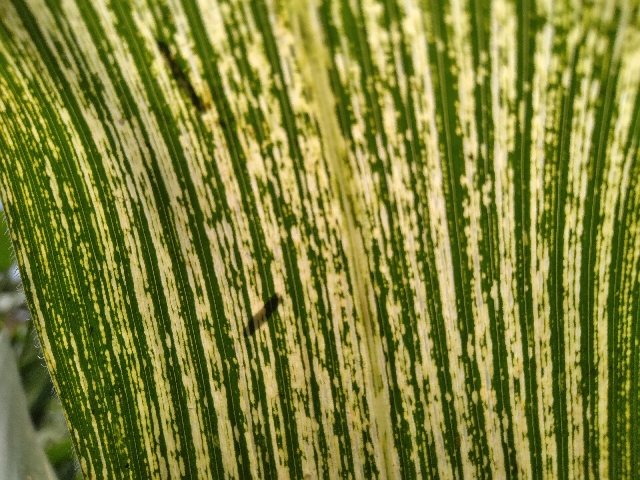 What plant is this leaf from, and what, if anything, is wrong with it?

maize, maize streak virus
